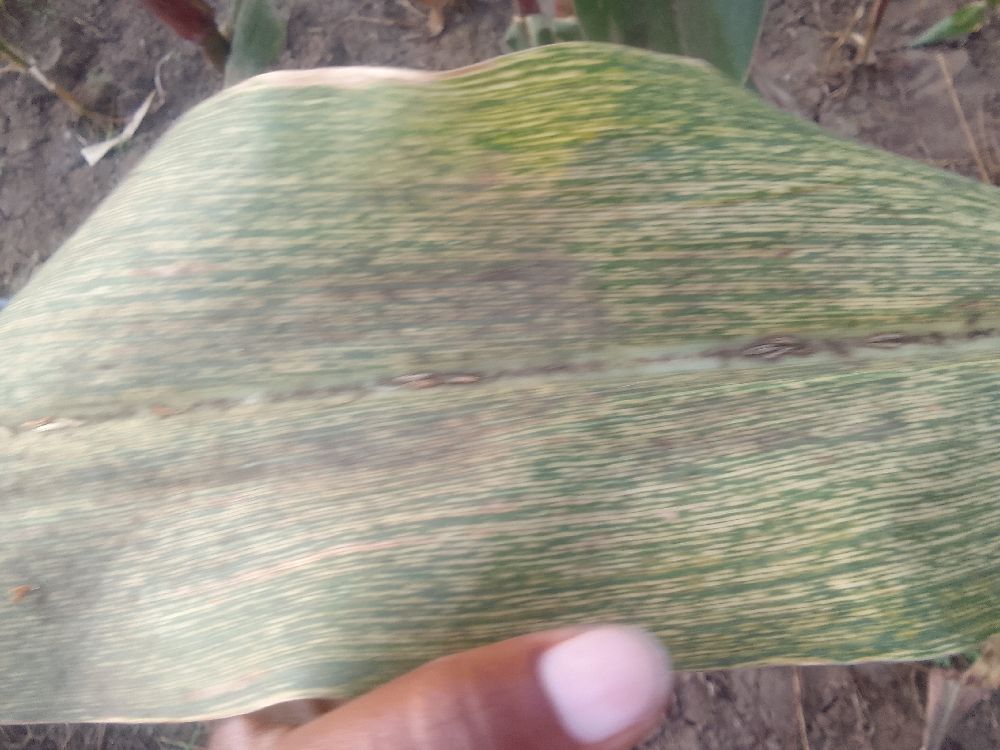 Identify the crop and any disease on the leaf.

maize, maize streak virus
